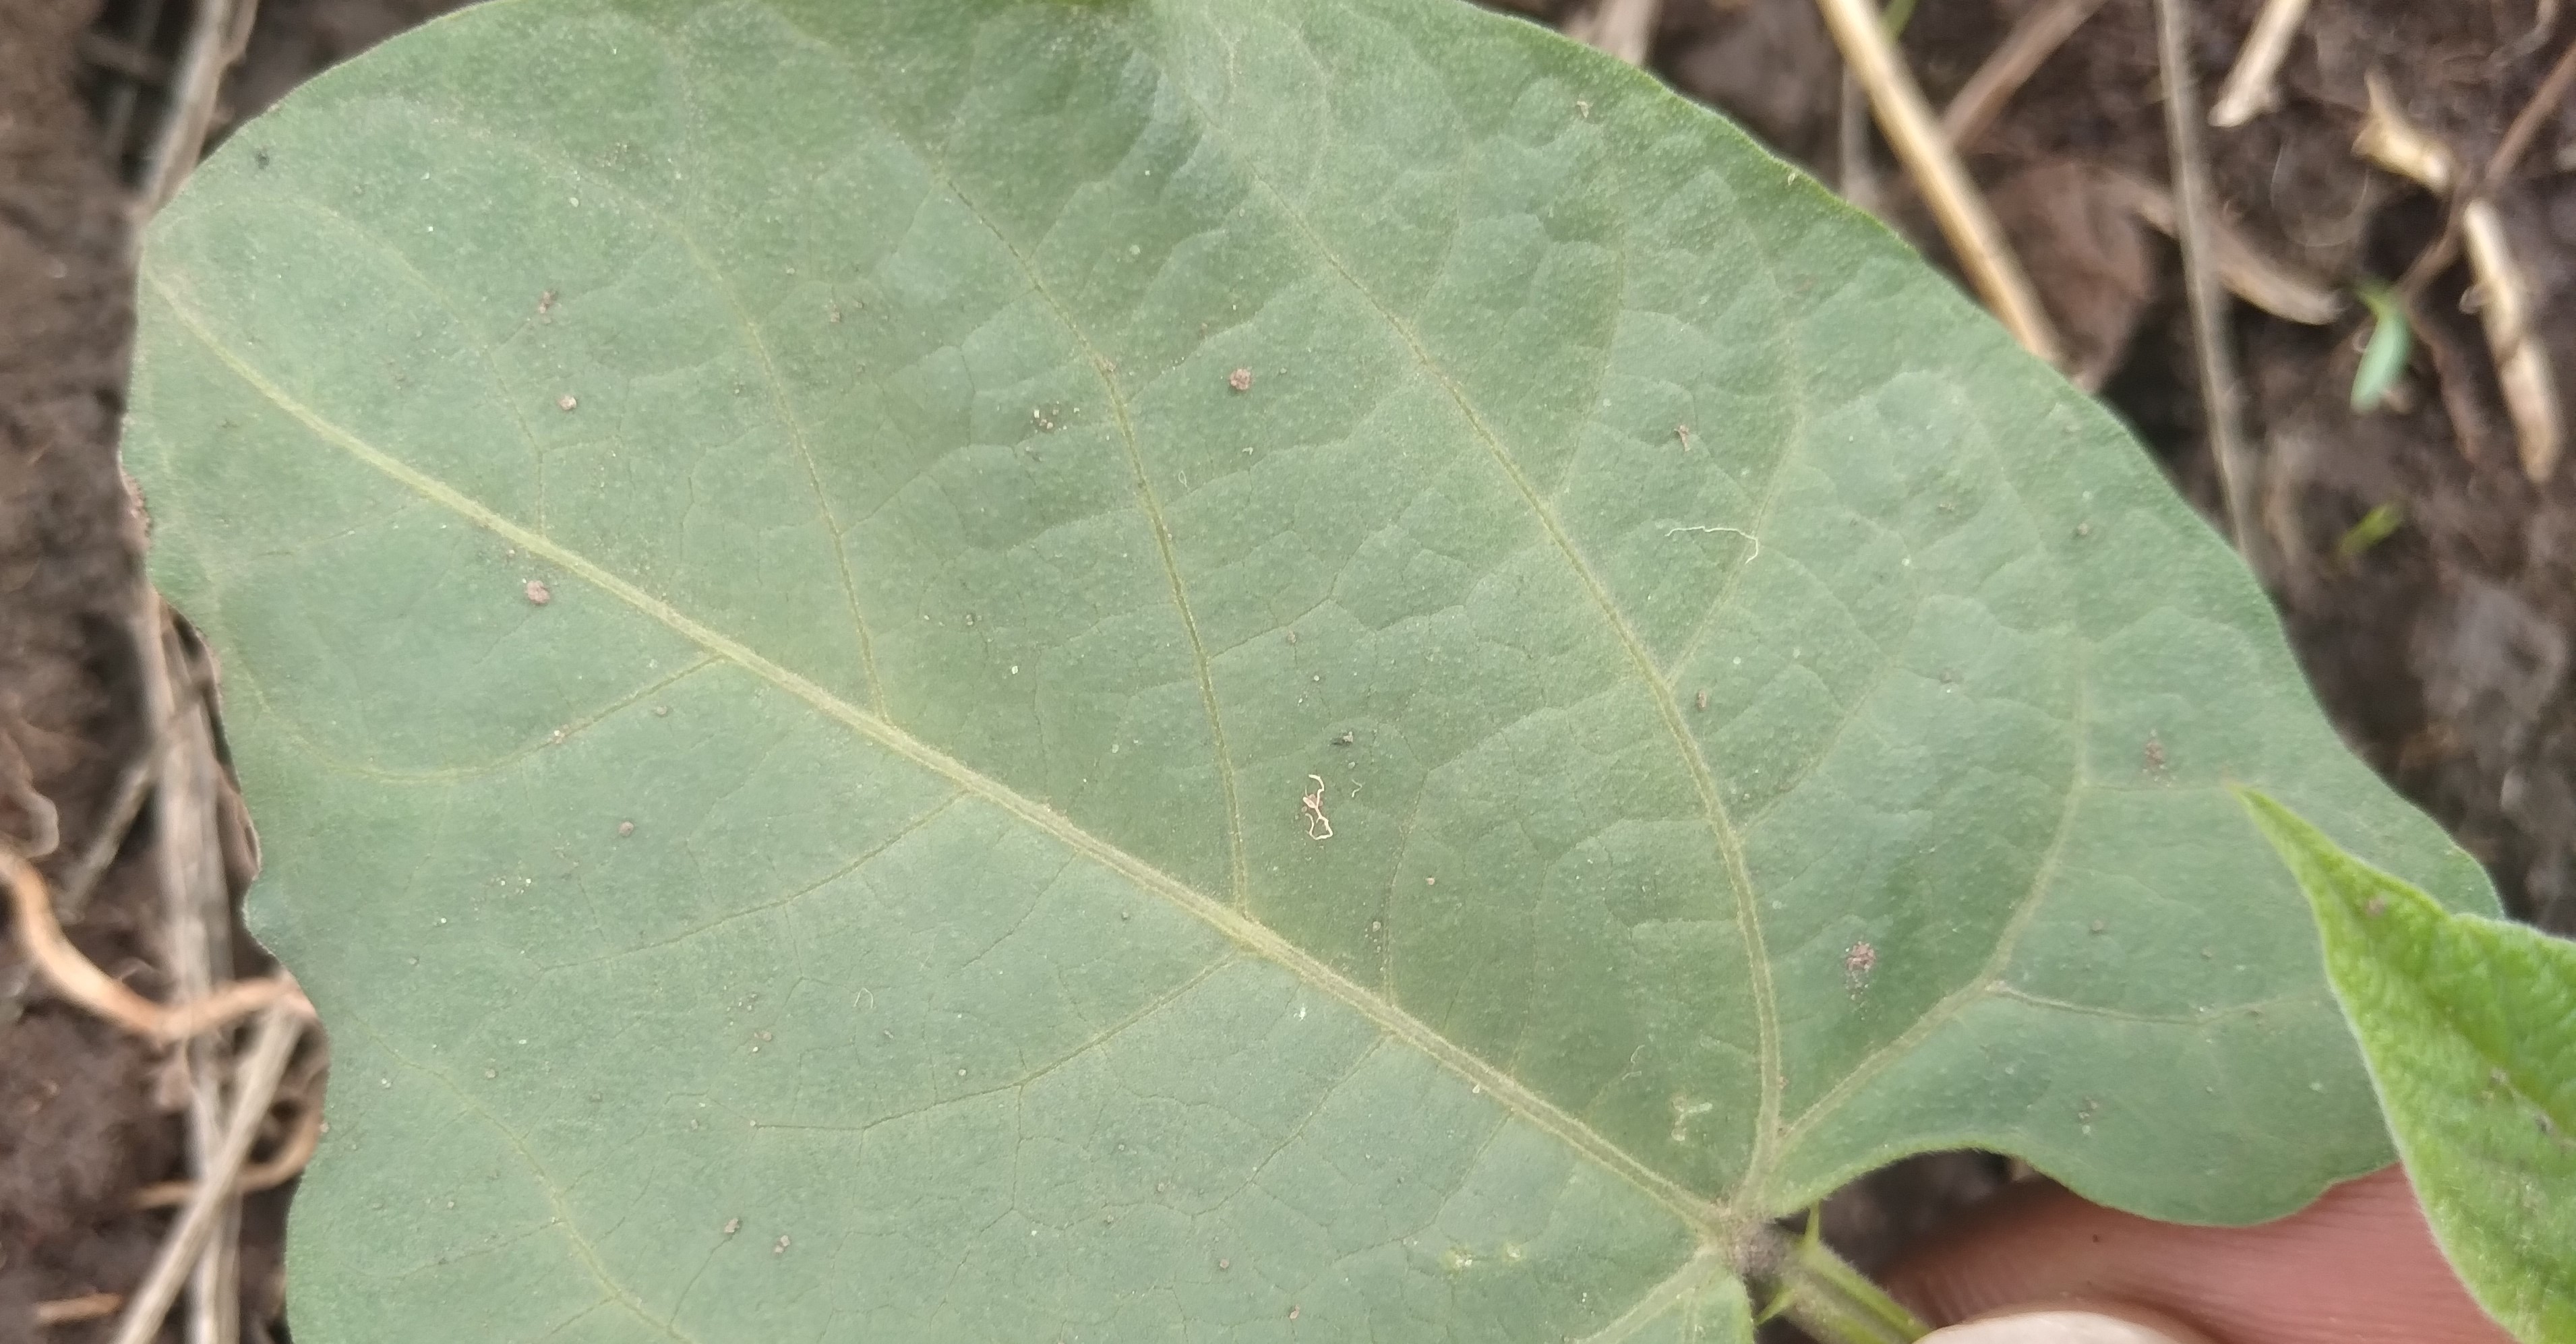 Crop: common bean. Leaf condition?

healthy
